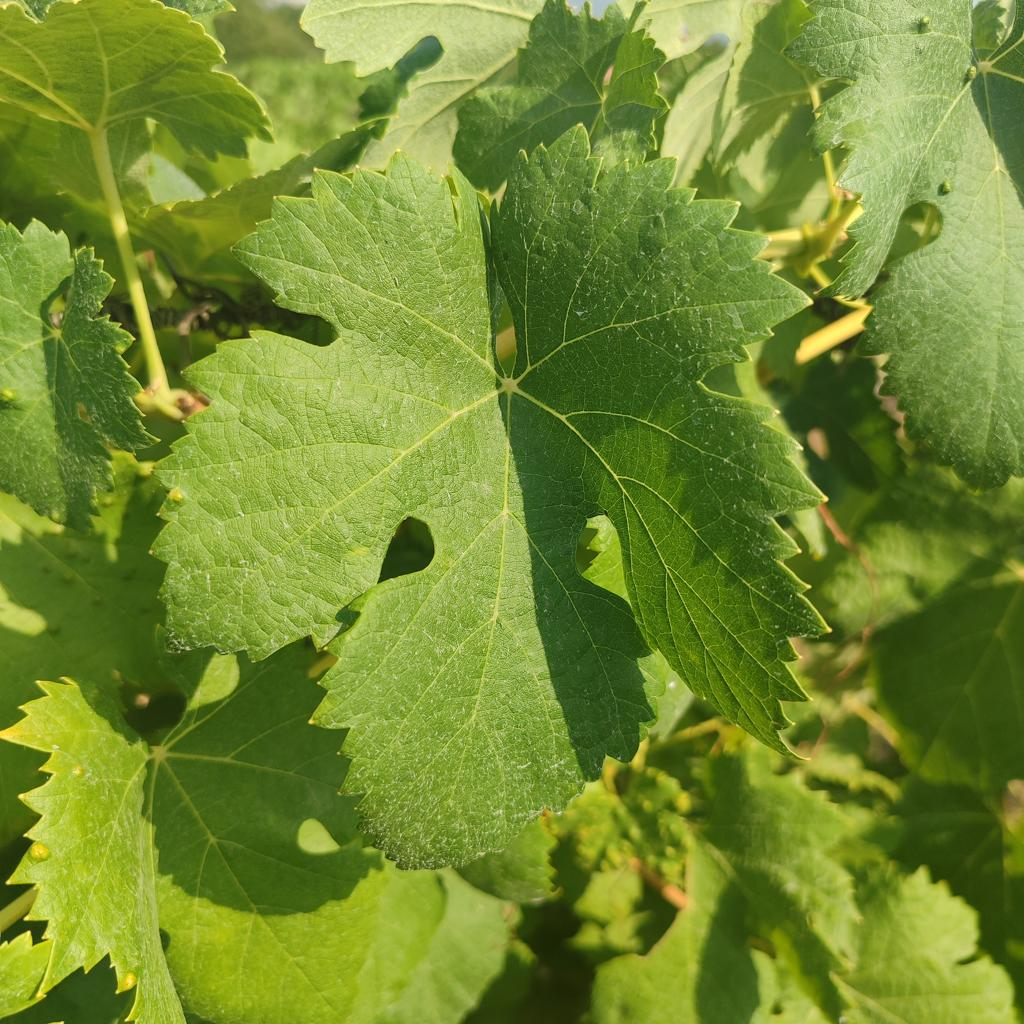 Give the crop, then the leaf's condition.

grapevine, healthy
